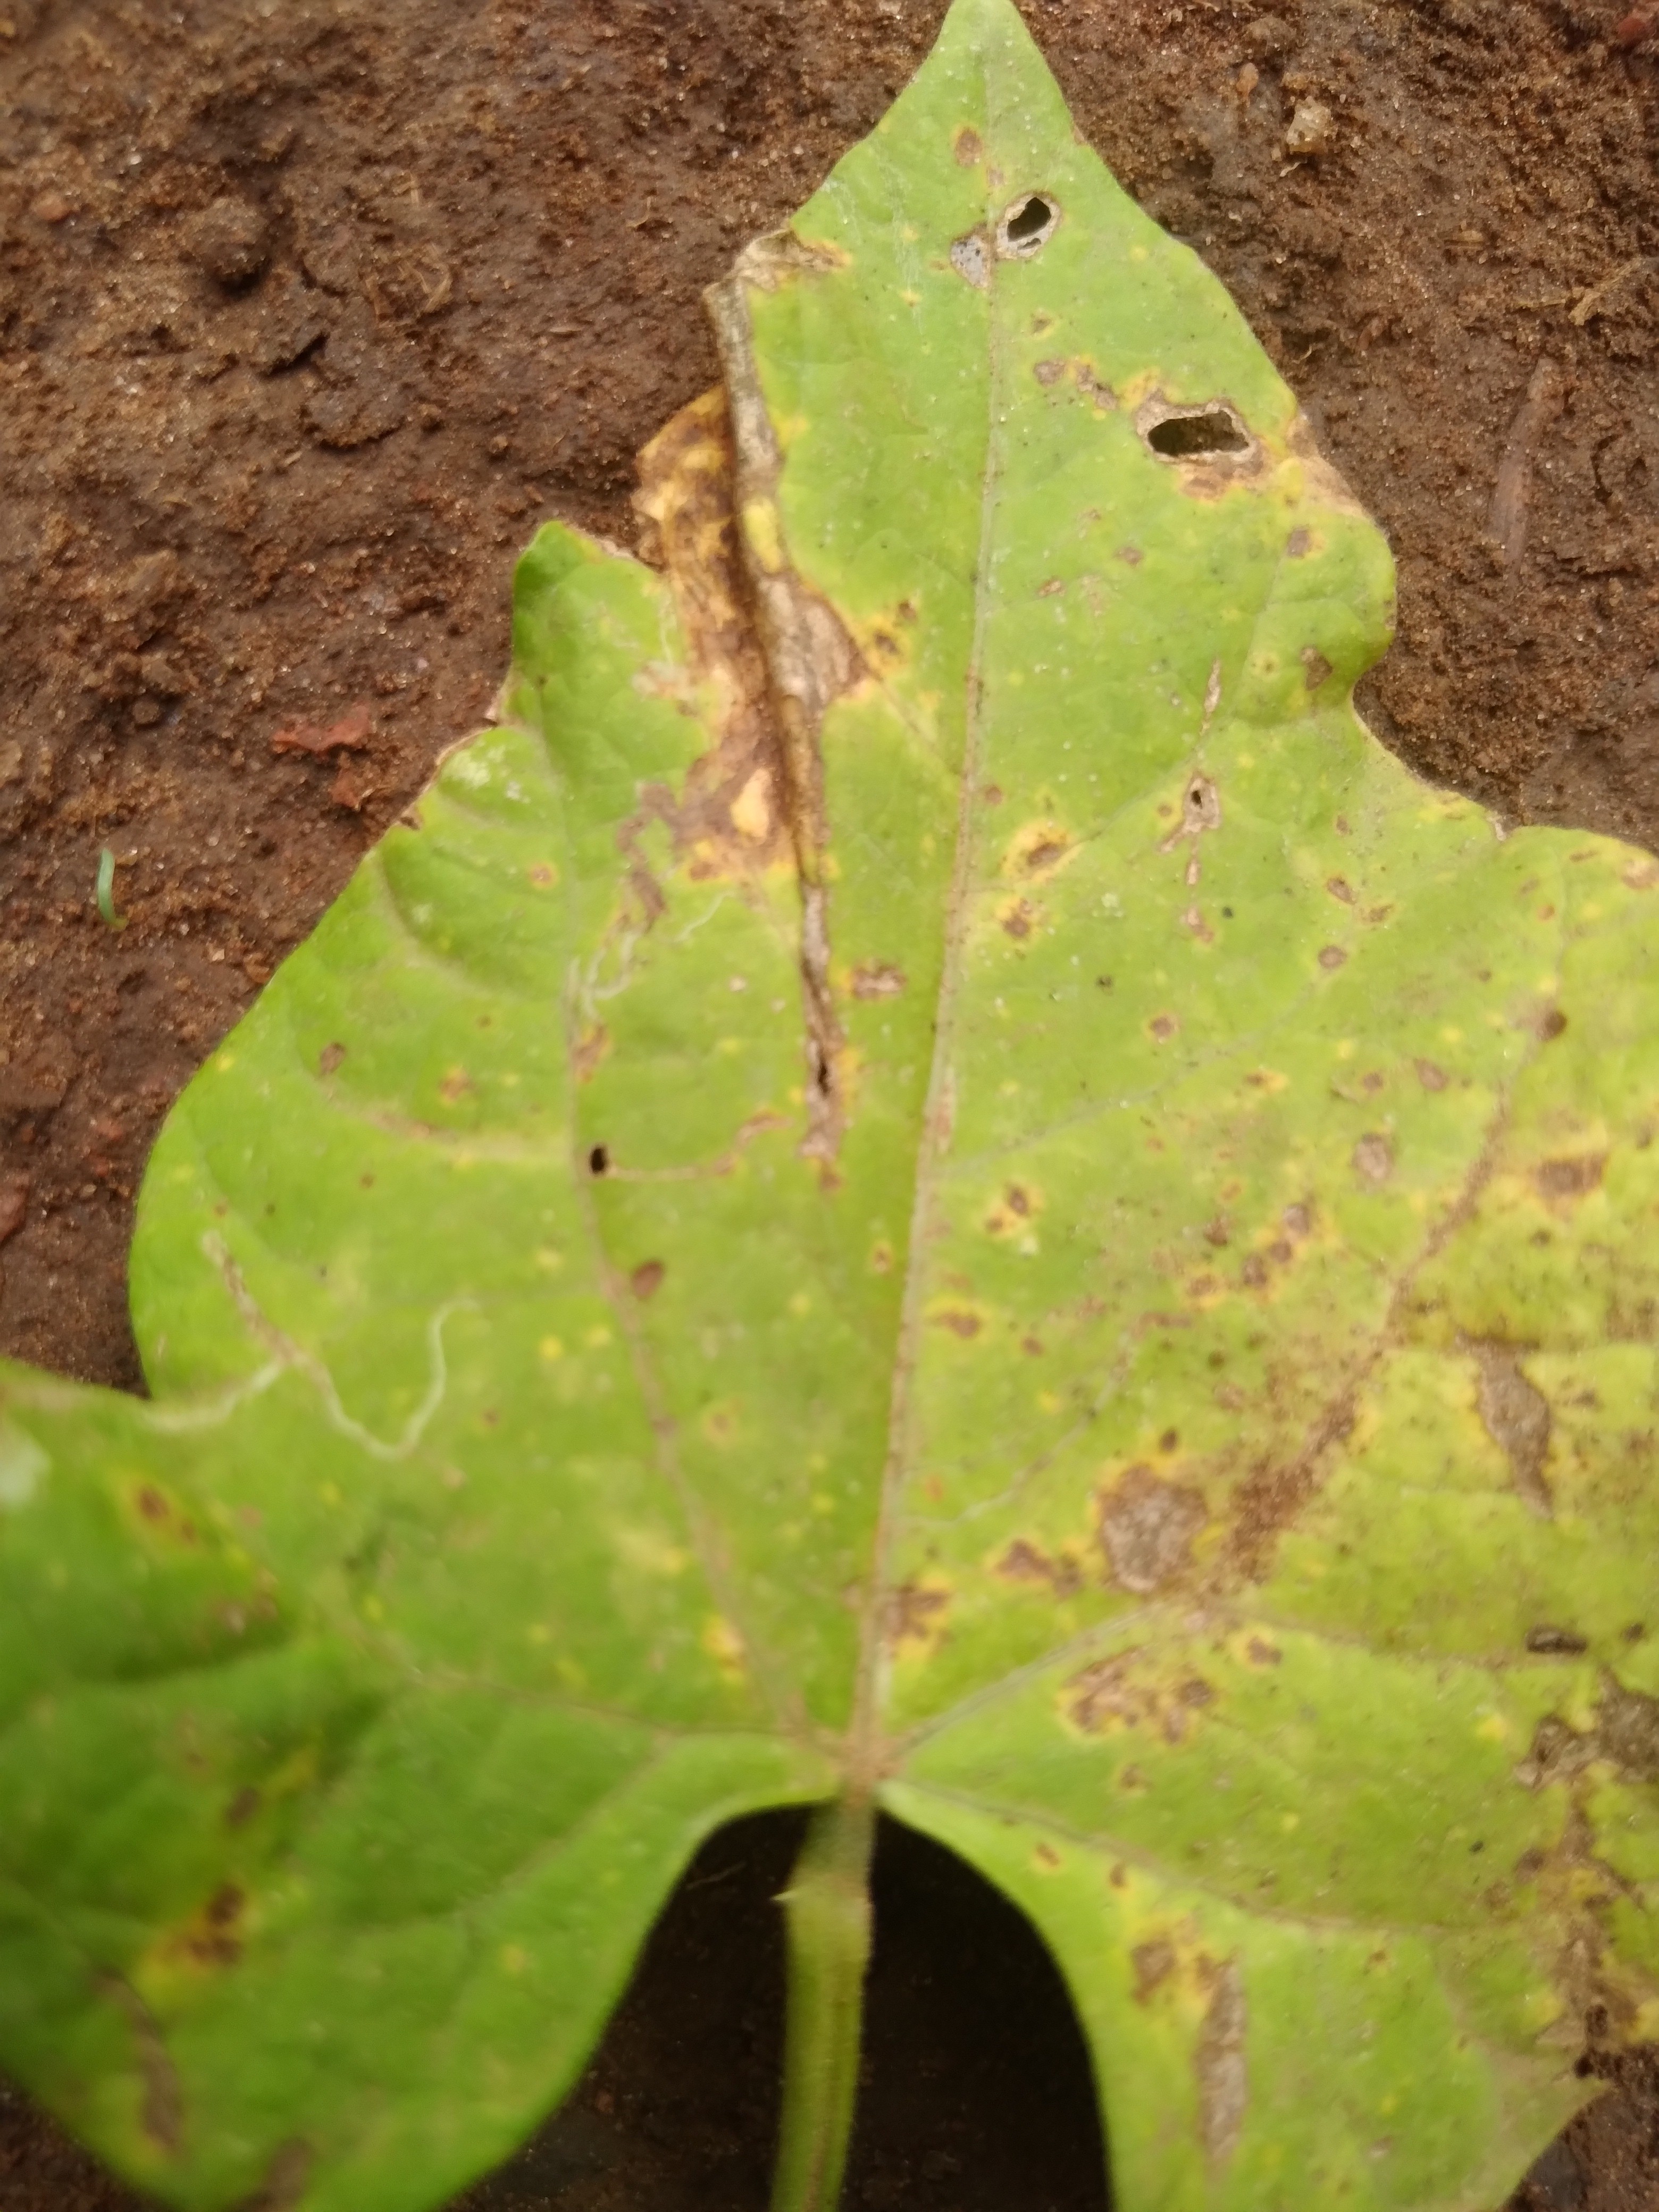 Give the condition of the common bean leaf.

rust
